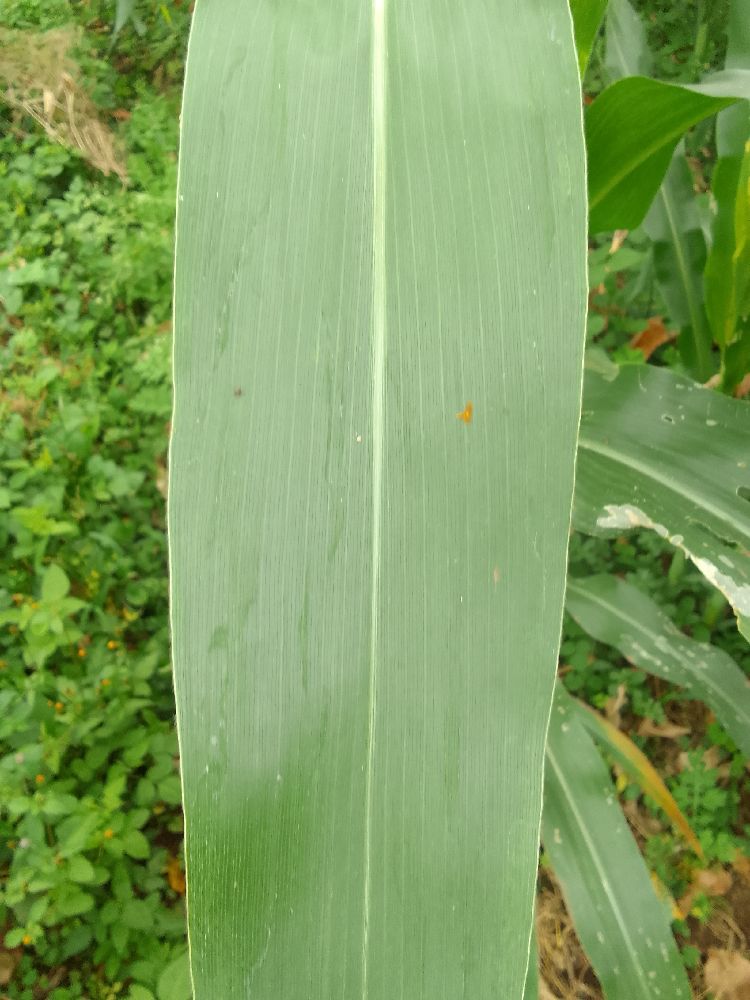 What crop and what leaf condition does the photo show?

maize, healthy
